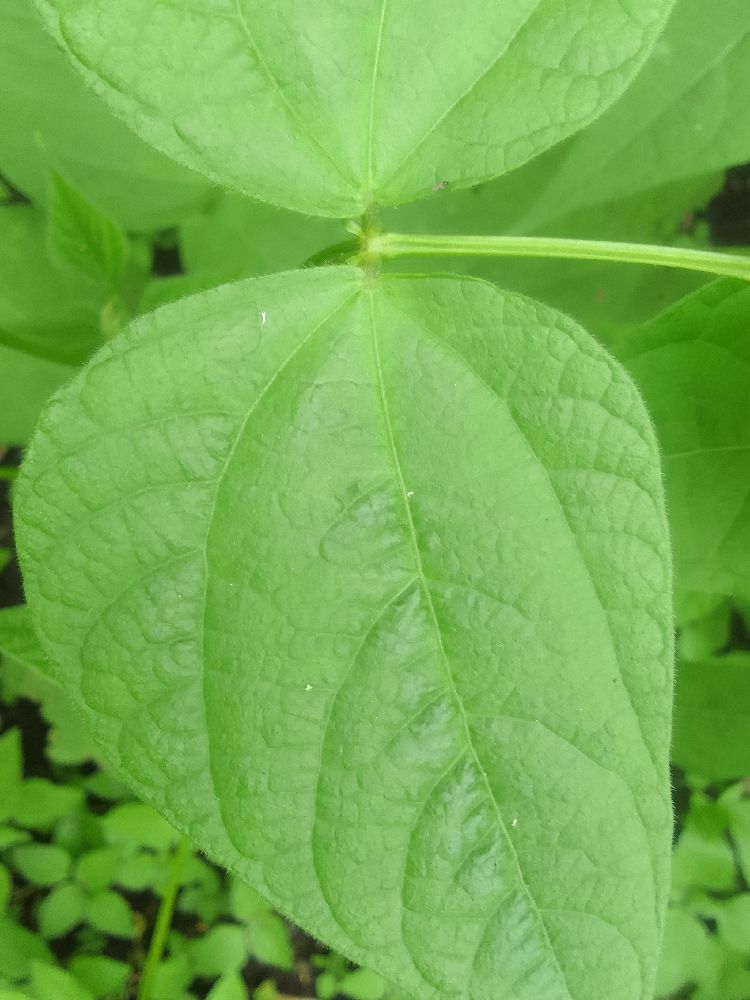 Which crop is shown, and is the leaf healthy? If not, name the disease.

common bean, healthy
